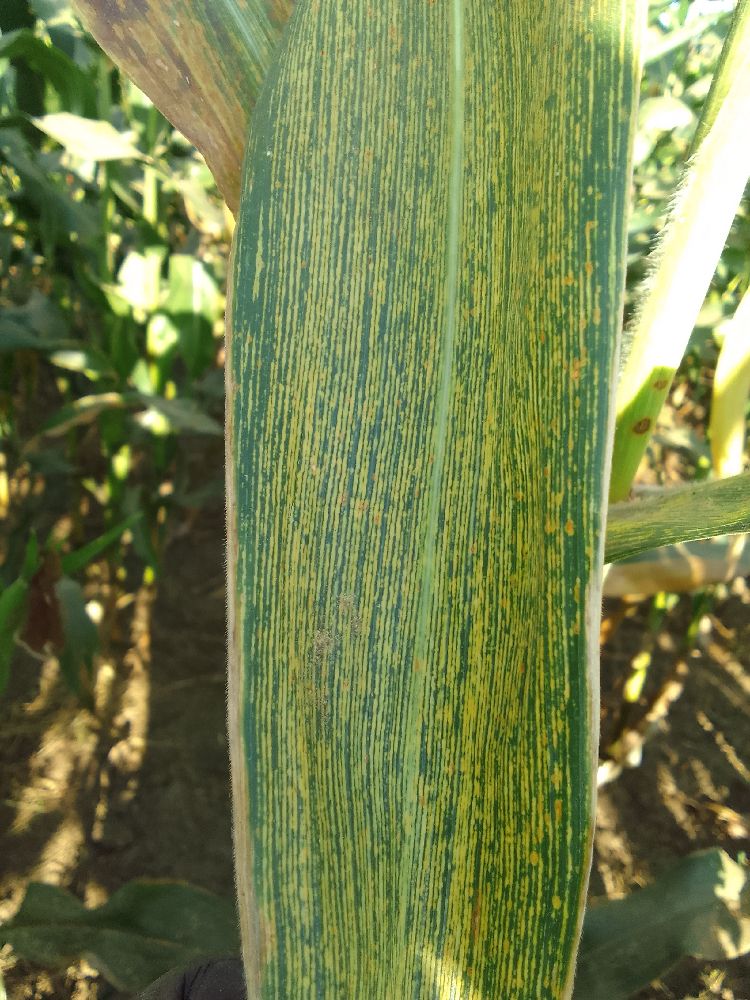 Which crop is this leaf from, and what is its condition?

maize, maize streak virus
